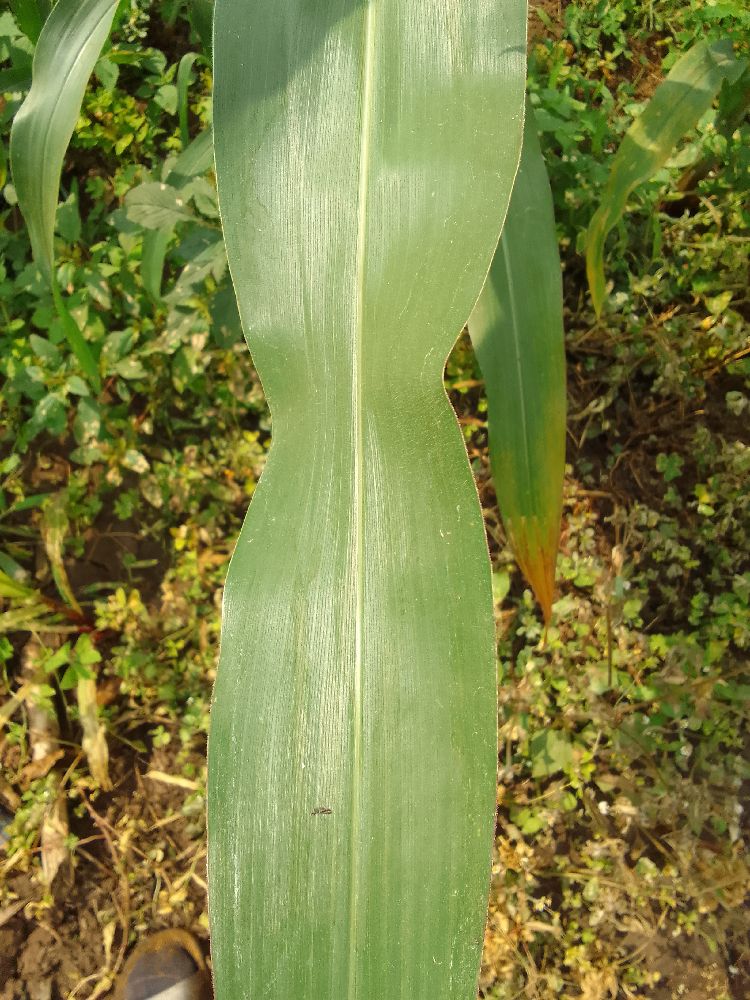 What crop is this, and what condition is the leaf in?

maize, healthy
